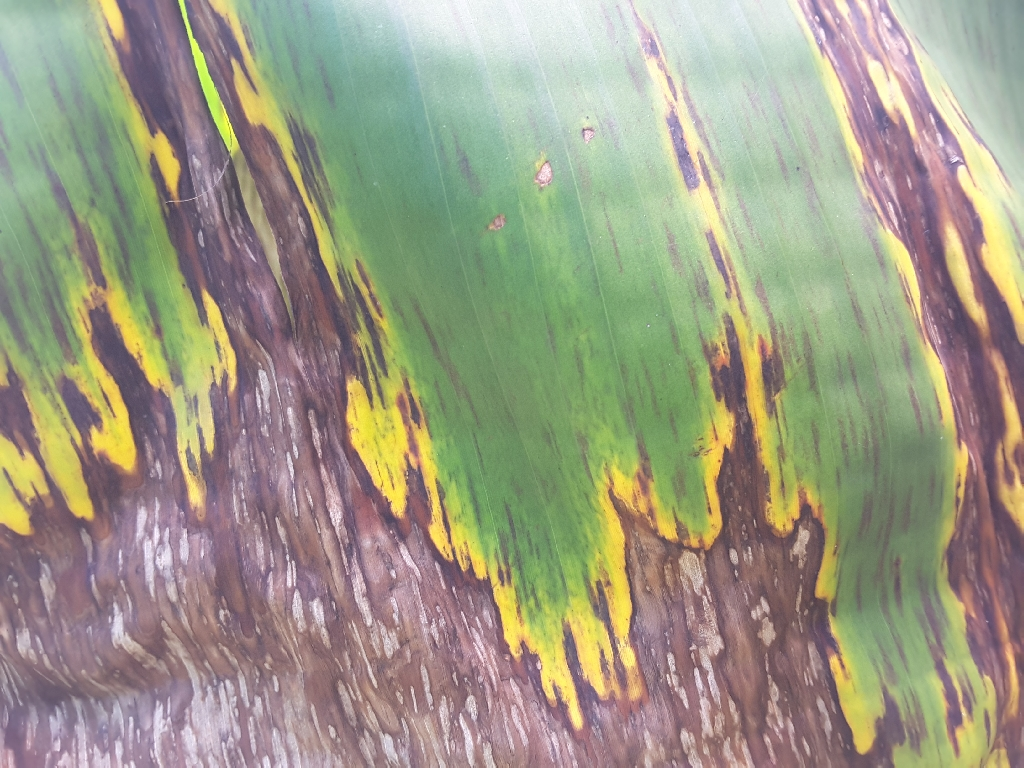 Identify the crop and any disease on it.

banana, black sigatoka
